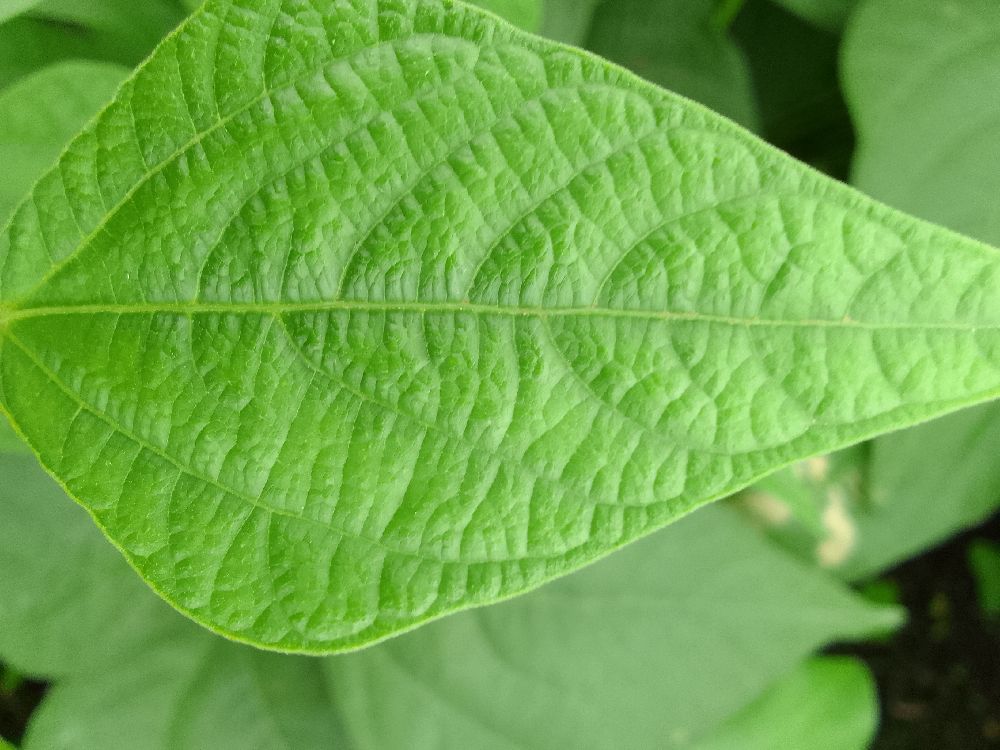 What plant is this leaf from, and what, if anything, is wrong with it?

common bean, healthy
